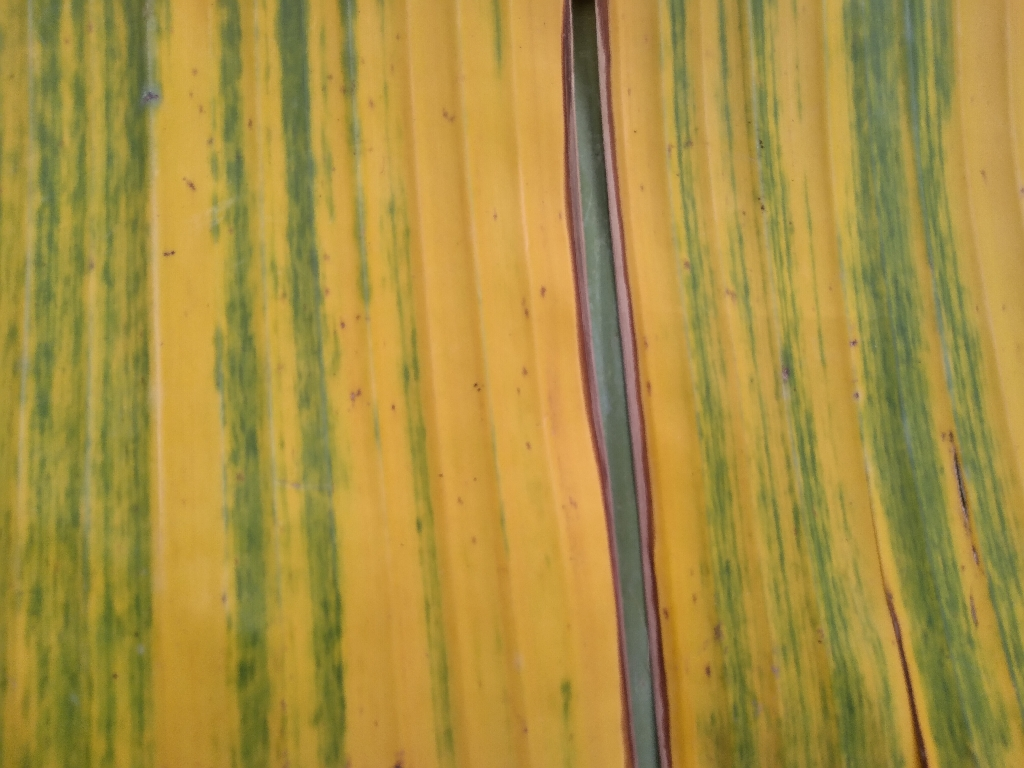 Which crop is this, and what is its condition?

banana, fusarium wilt race 1
